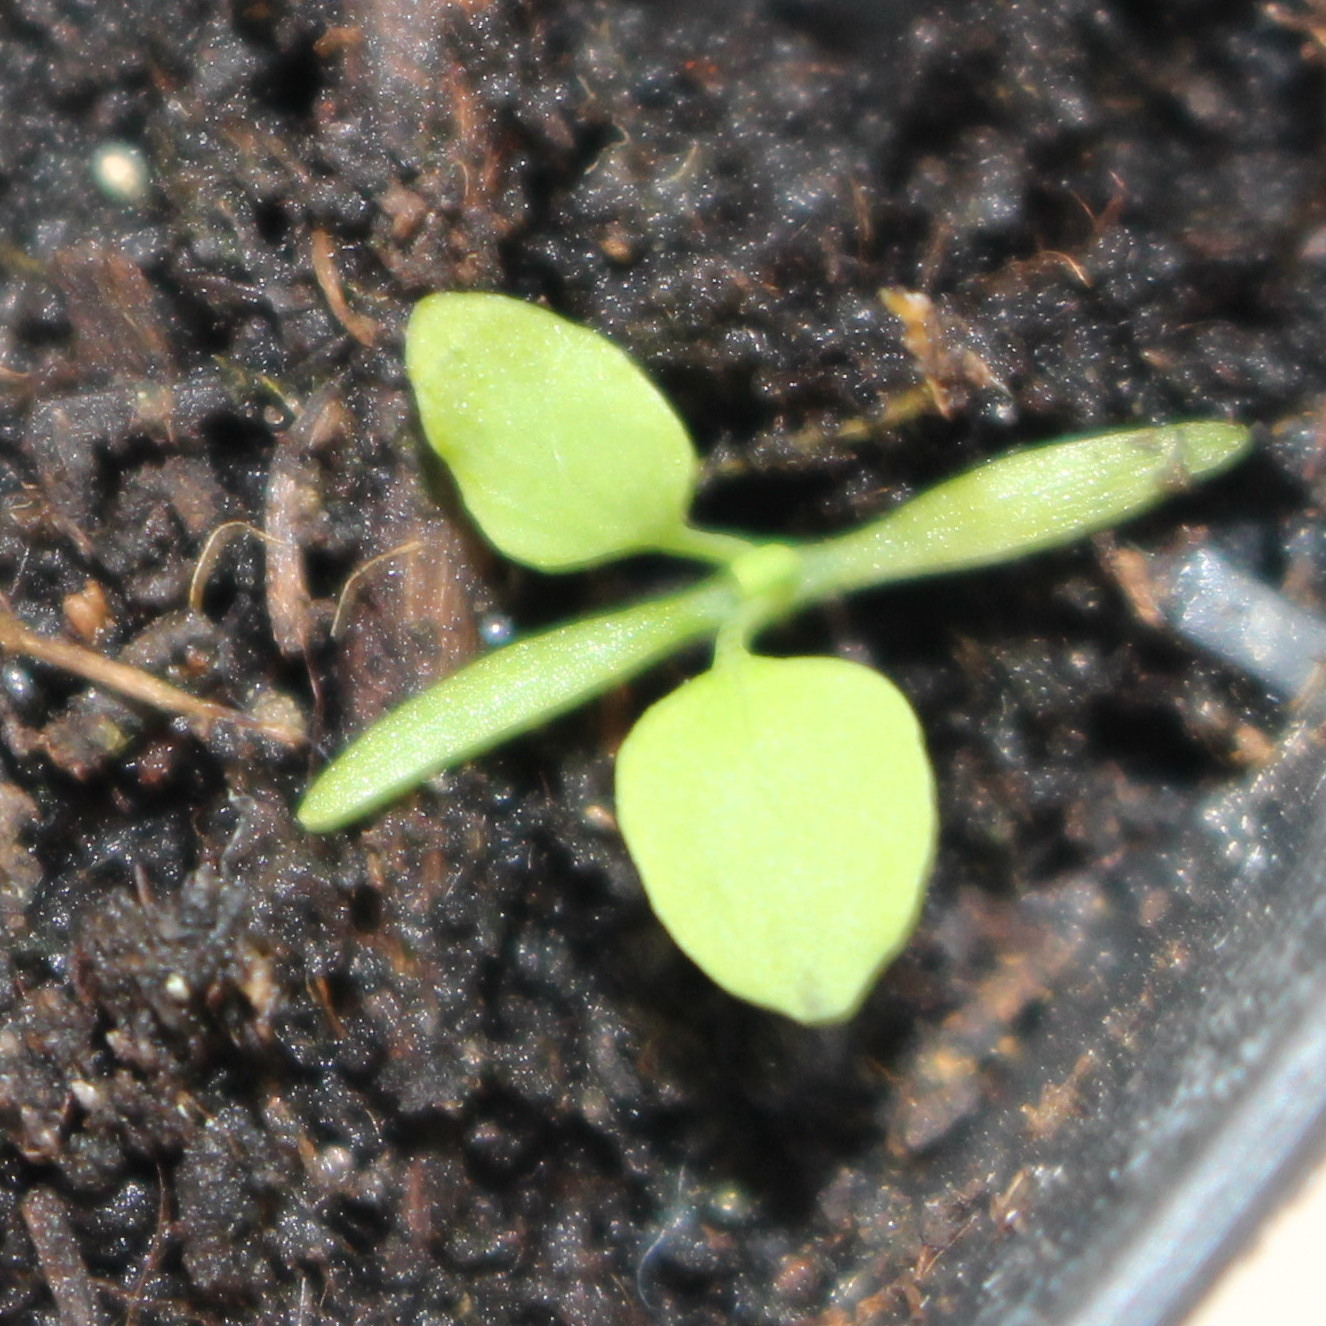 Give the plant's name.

Papaver rhoeas
